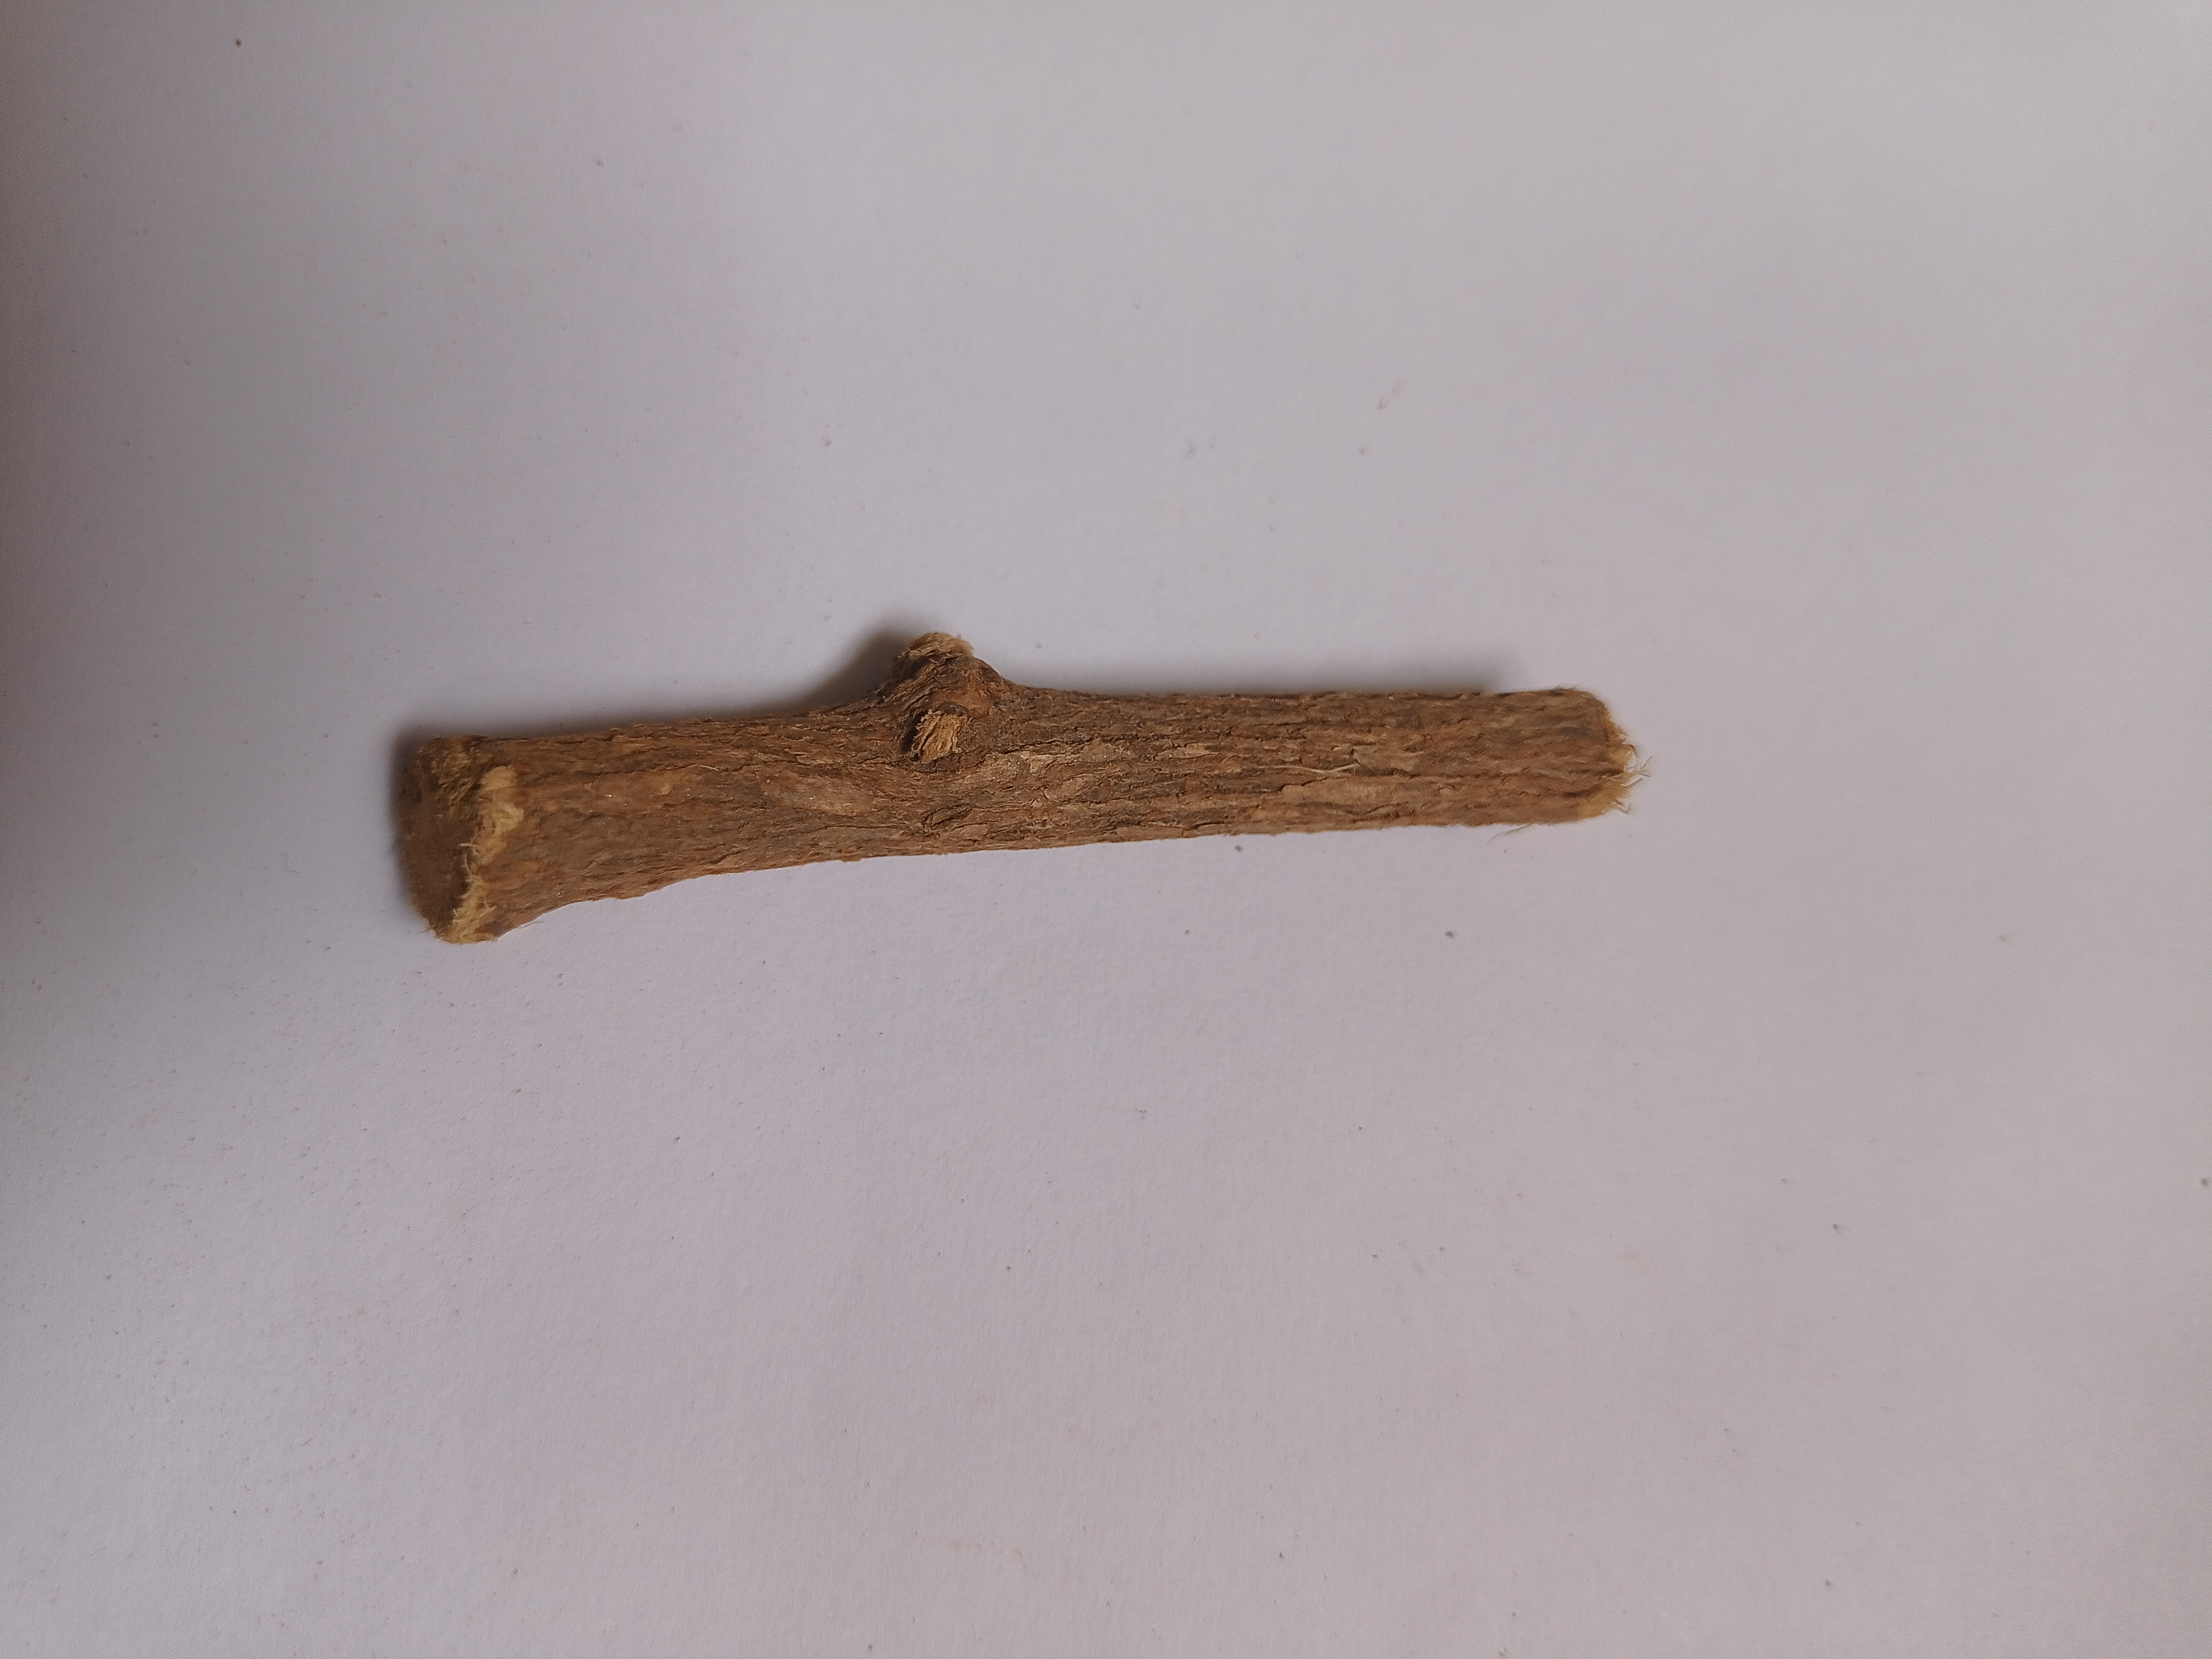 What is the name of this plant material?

jesthamadh
